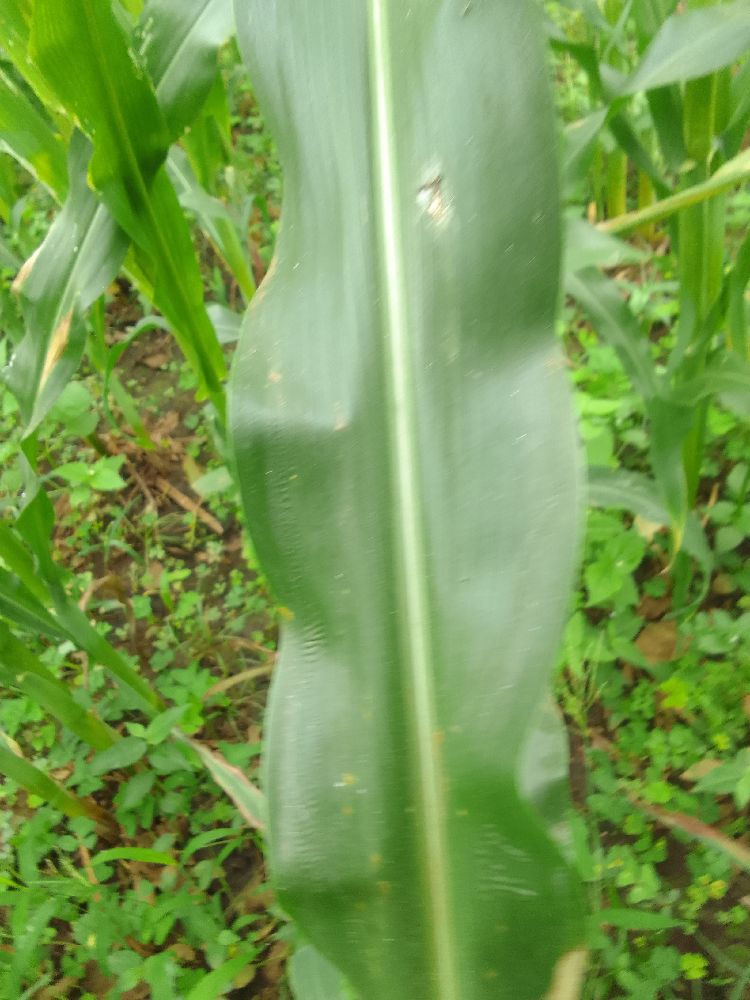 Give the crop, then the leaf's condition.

maize, healthy
